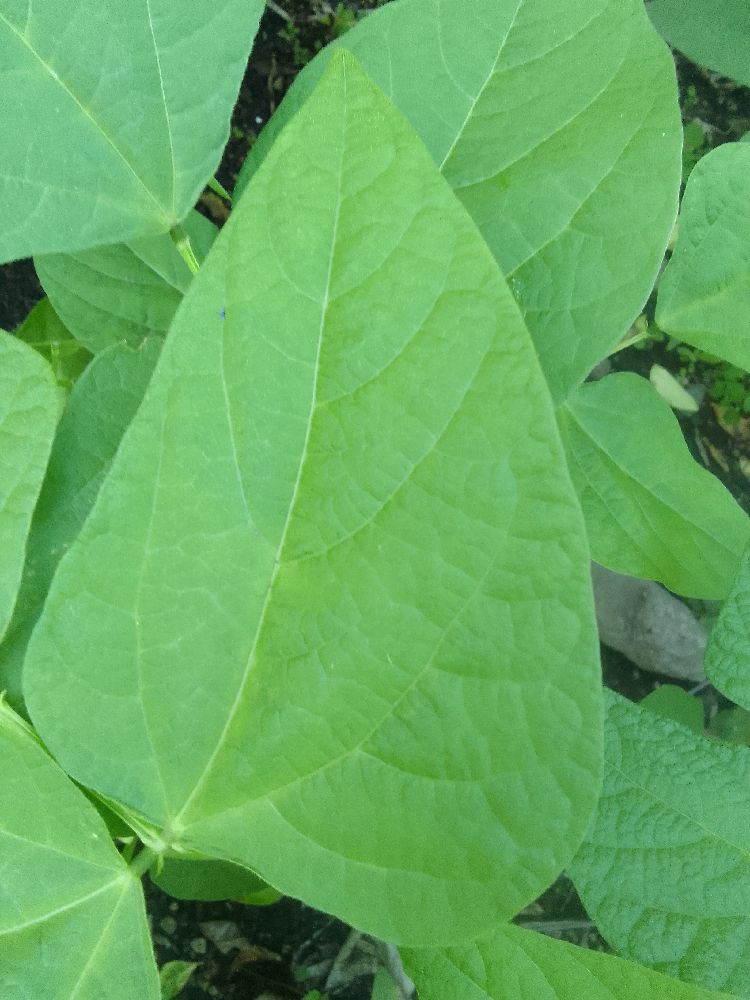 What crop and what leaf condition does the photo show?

common bean, healthy
